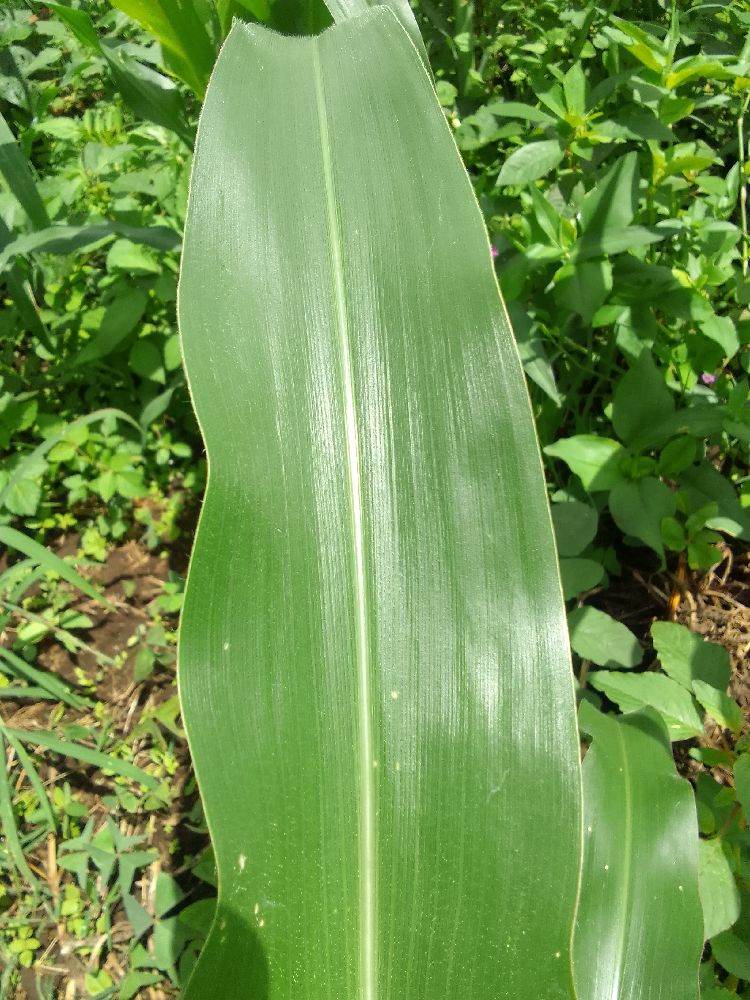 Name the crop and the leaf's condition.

maize, healthy
